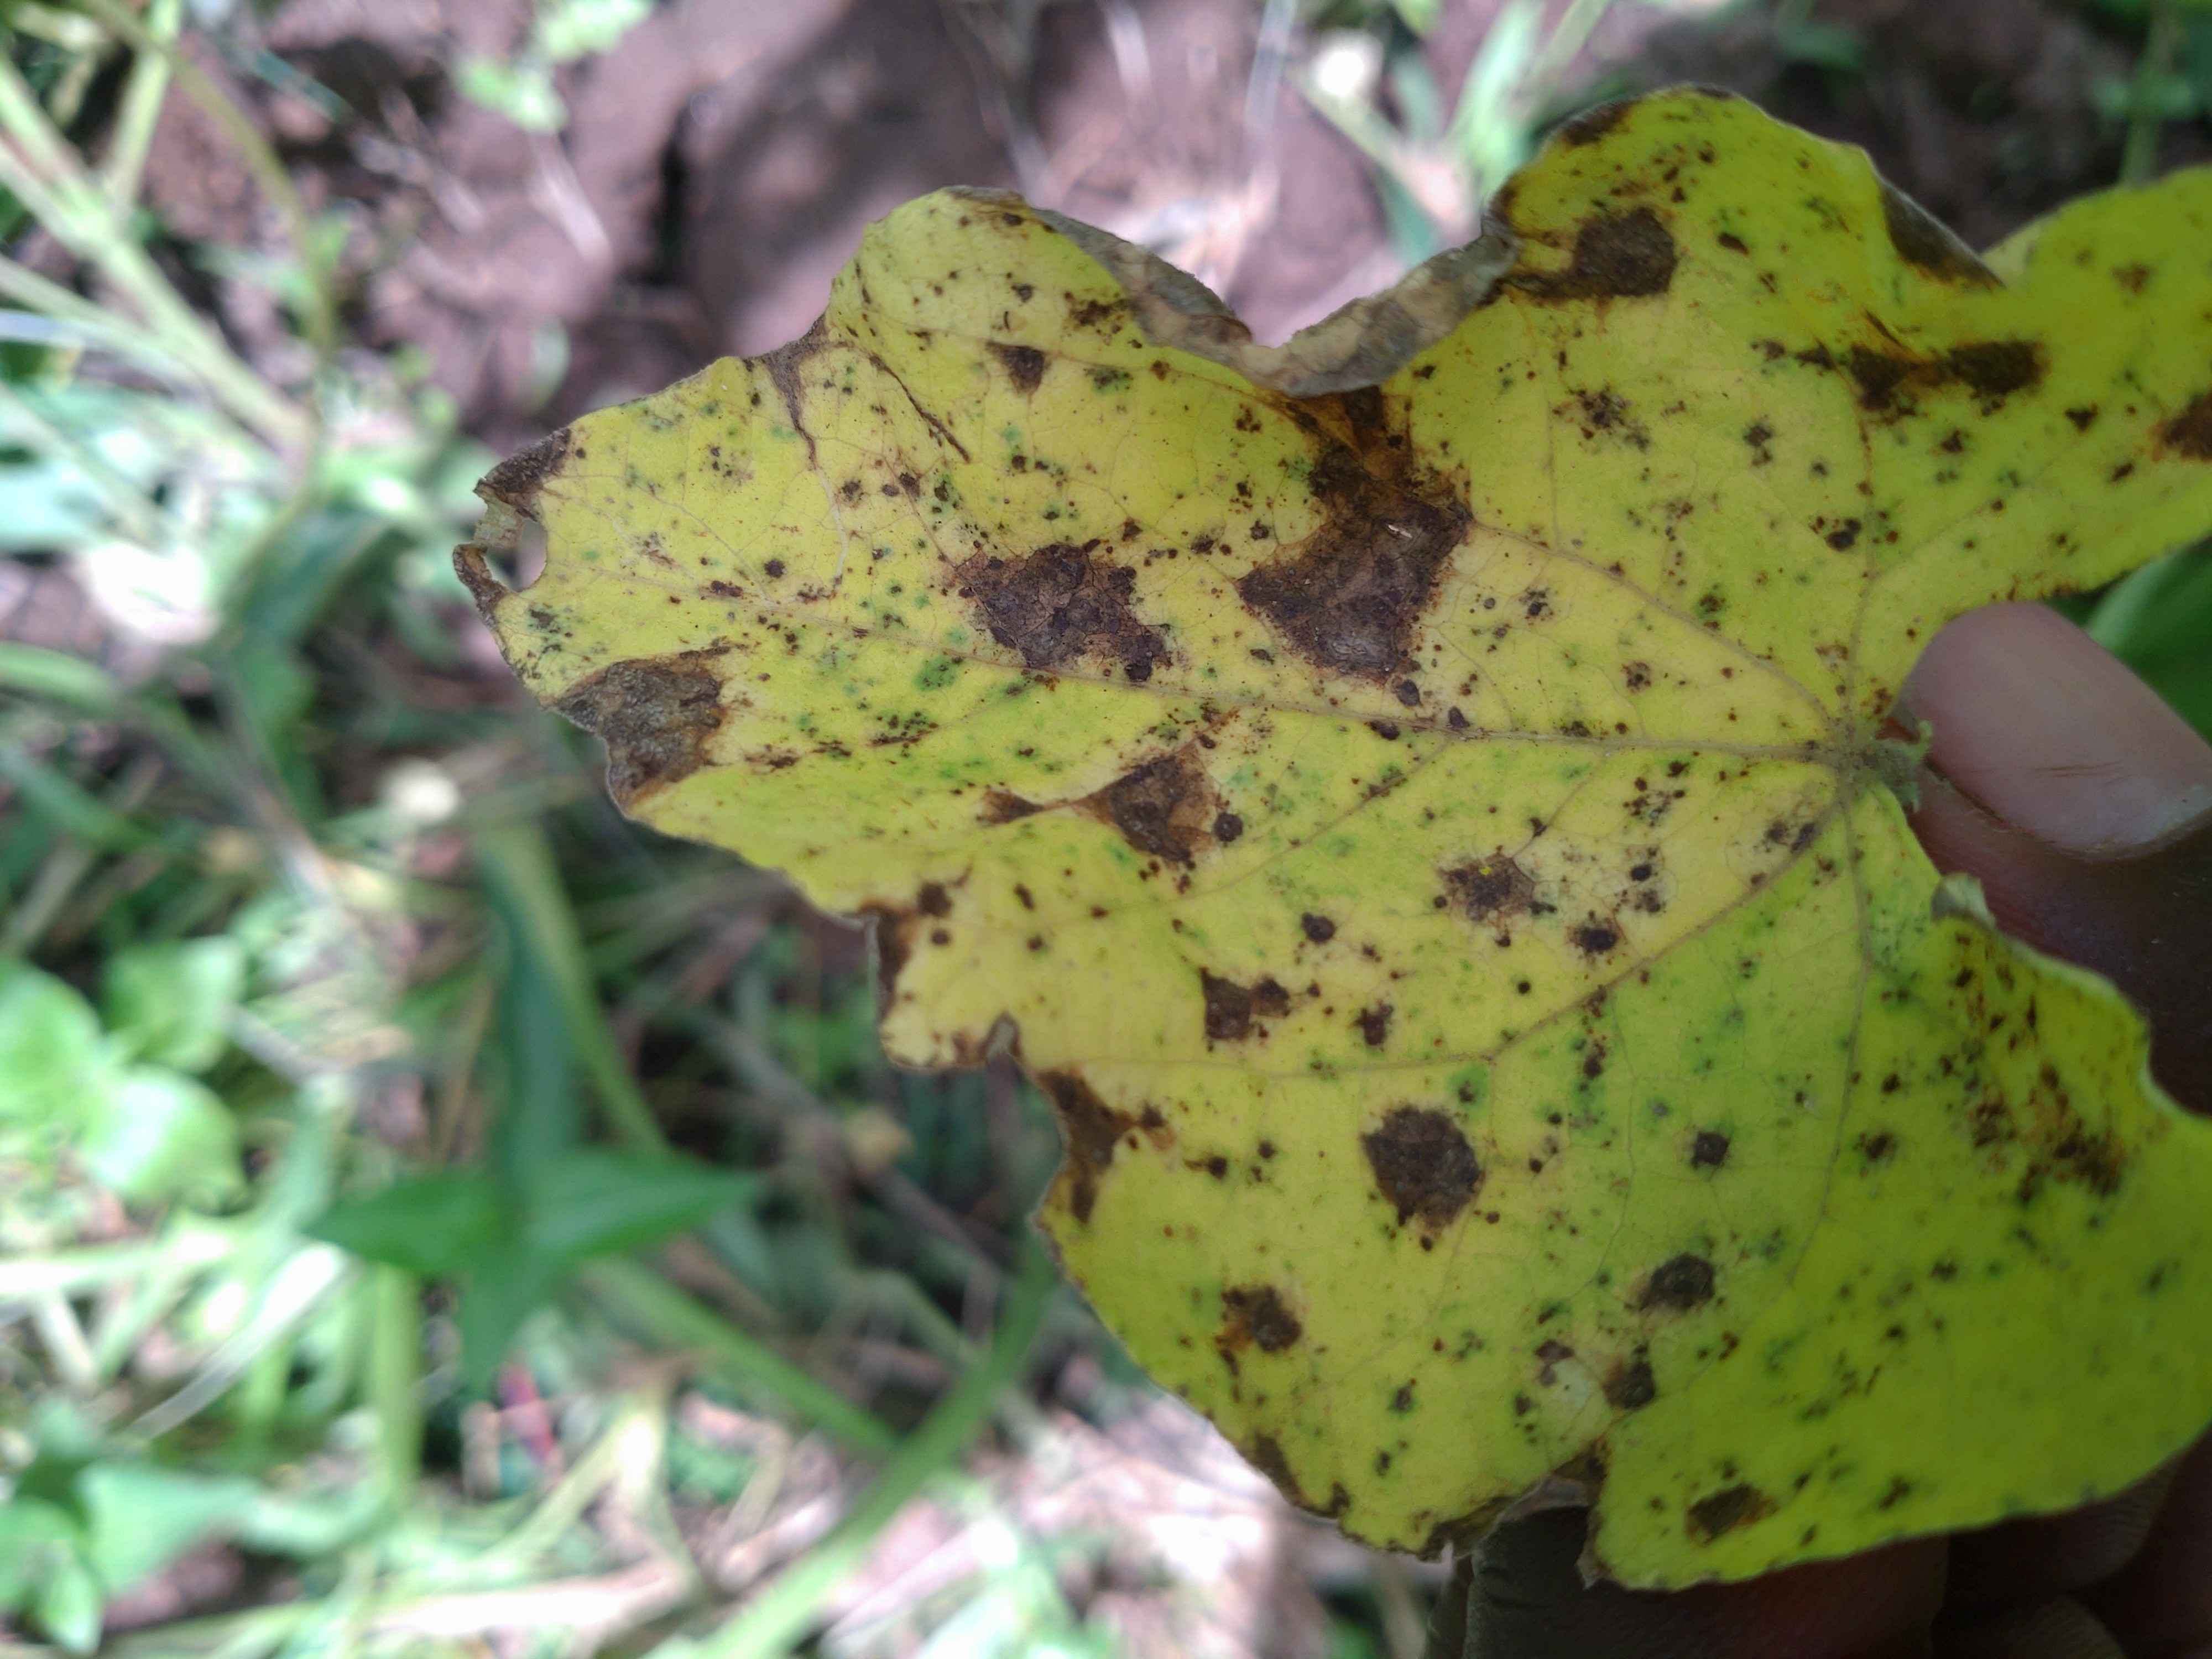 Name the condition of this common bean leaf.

anthracnose
